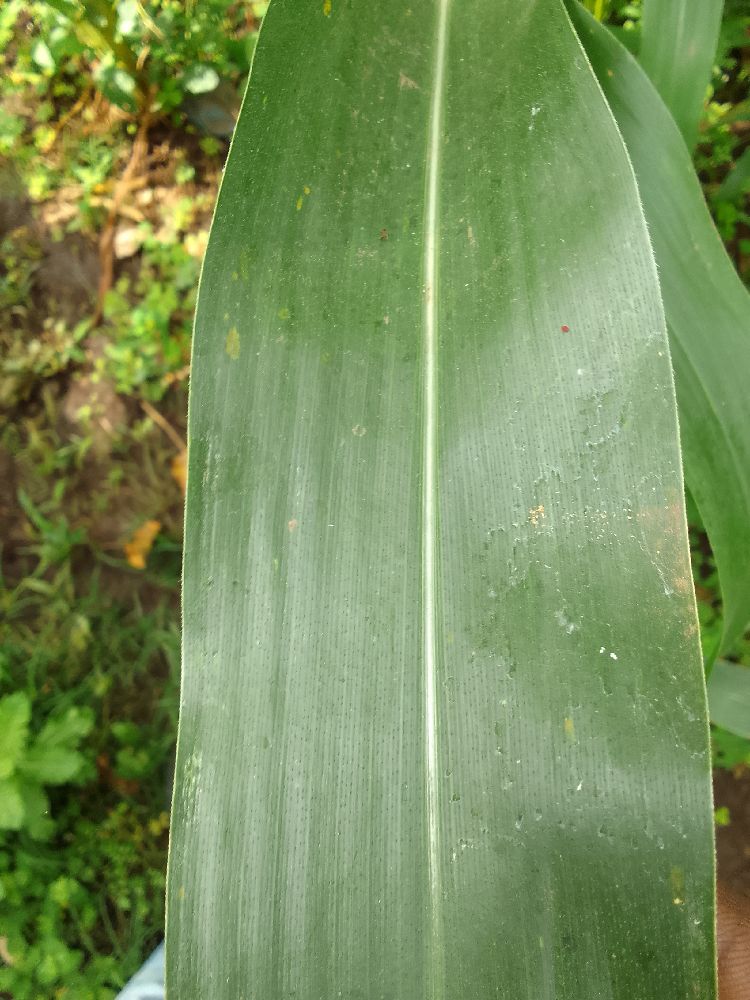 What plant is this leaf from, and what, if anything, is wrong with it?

maize, healthy
